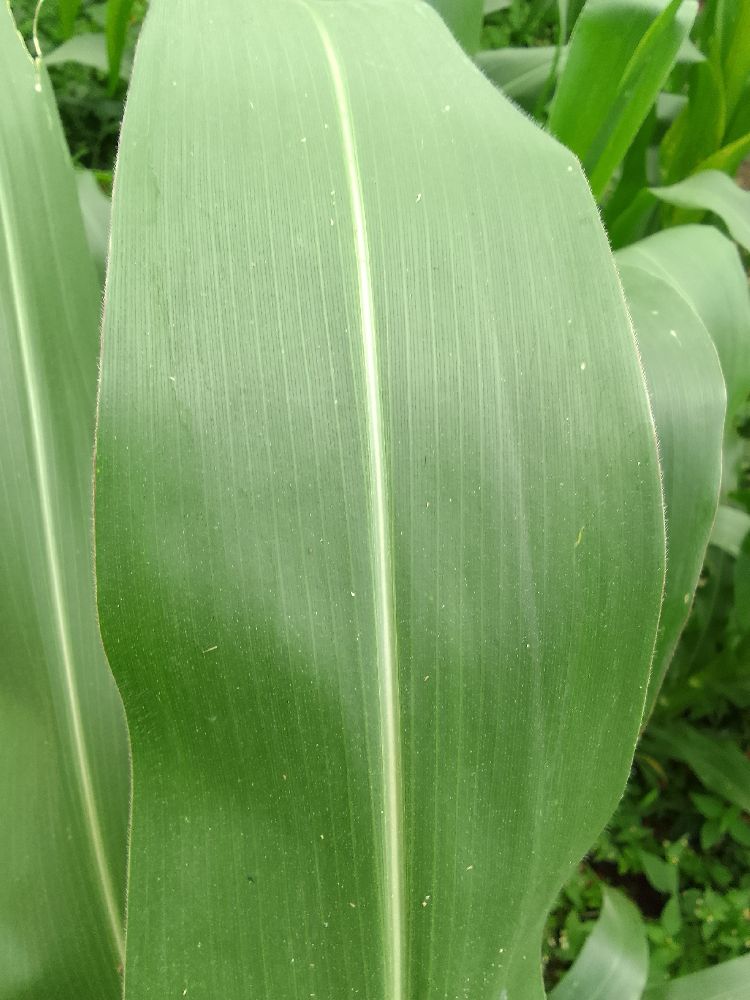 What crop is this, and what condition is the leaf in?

maize, healthy
